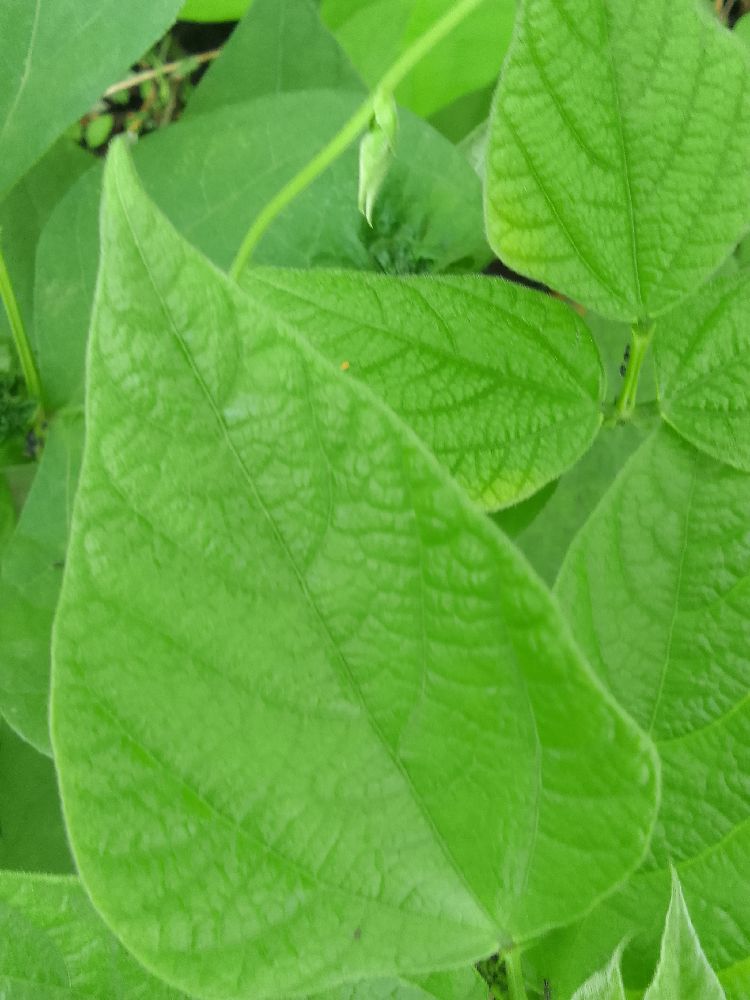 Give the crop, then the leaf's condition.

common bean, healthy
